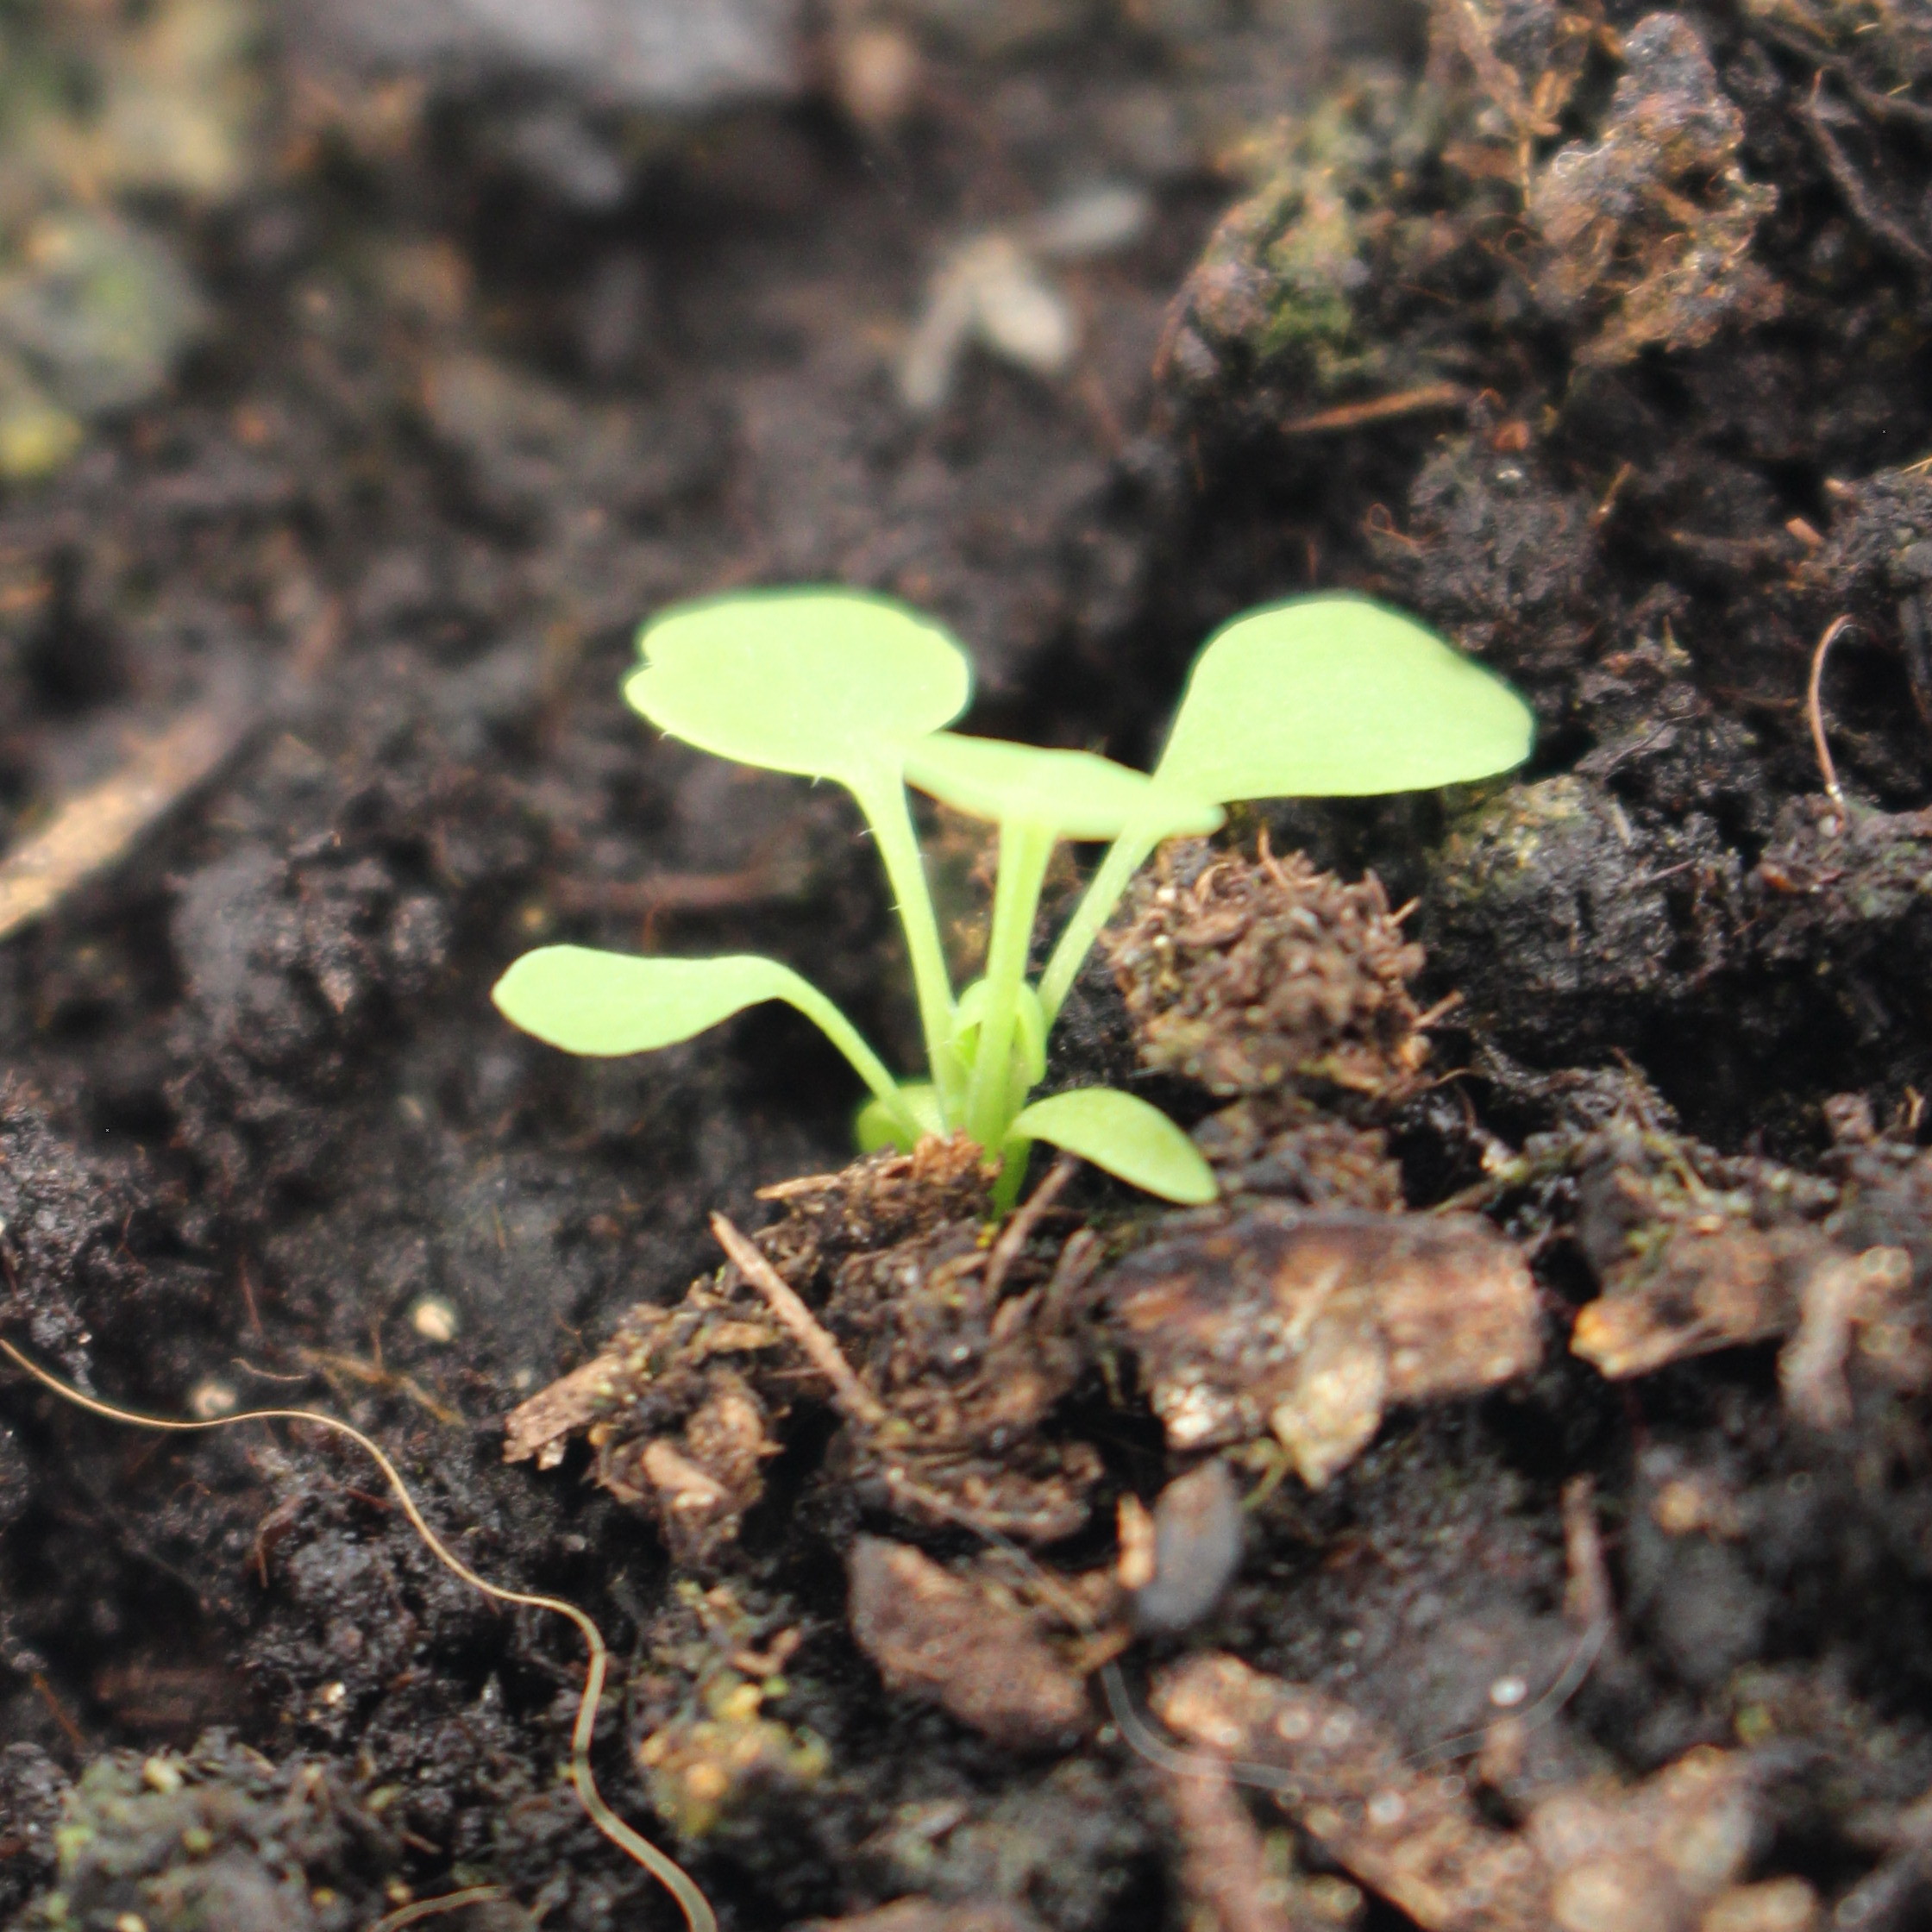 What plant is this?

Papaver rhoeas
